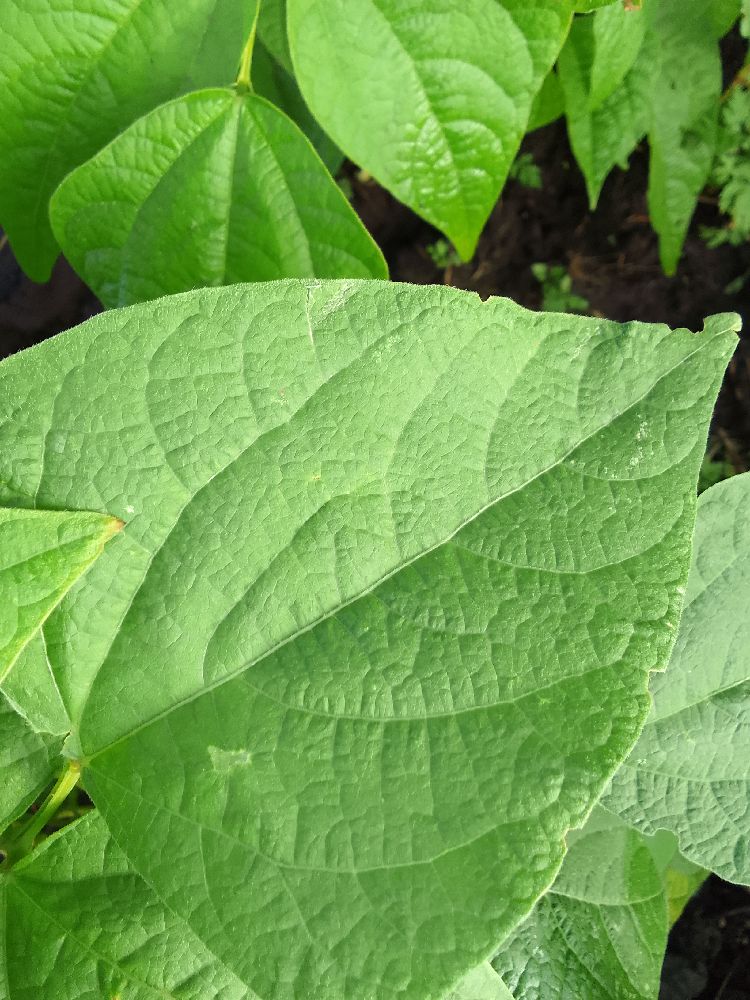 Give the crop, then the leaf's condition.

common bean, healthy
